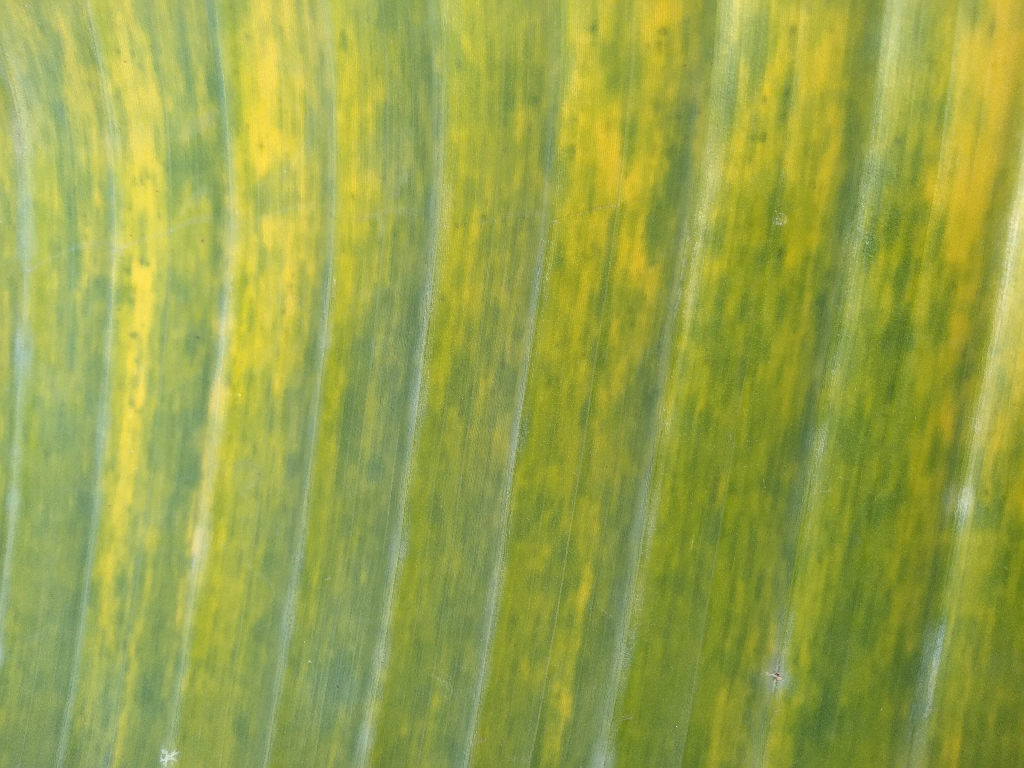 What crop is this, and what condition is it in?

banana, fusarium wilt race 1
